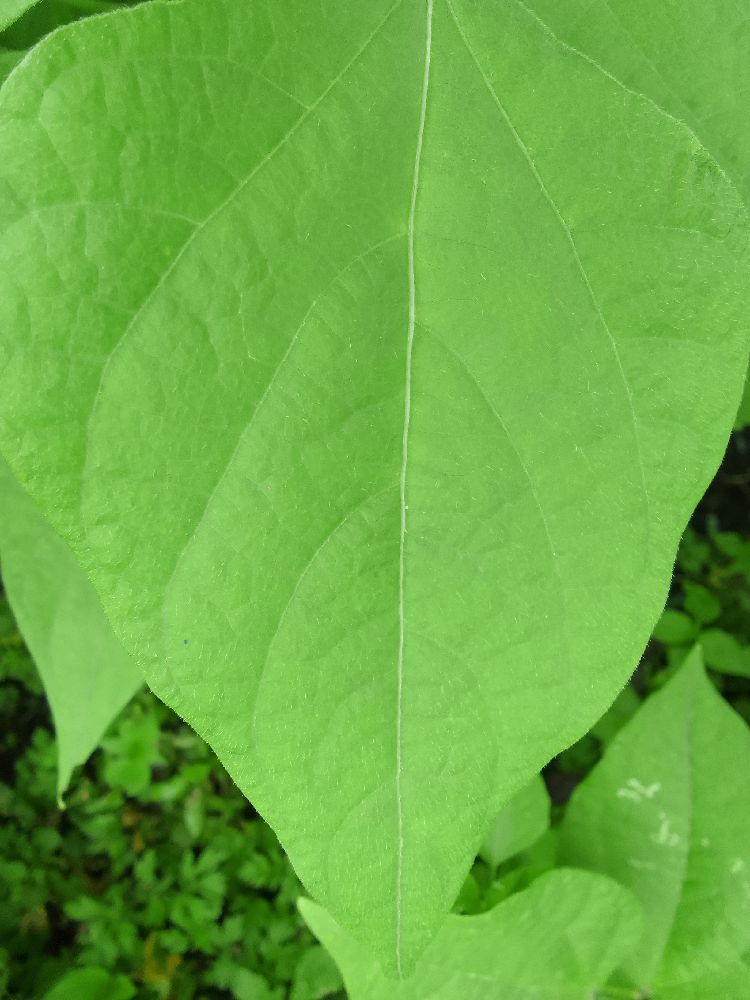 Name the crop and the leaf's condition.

common bean, healthy
